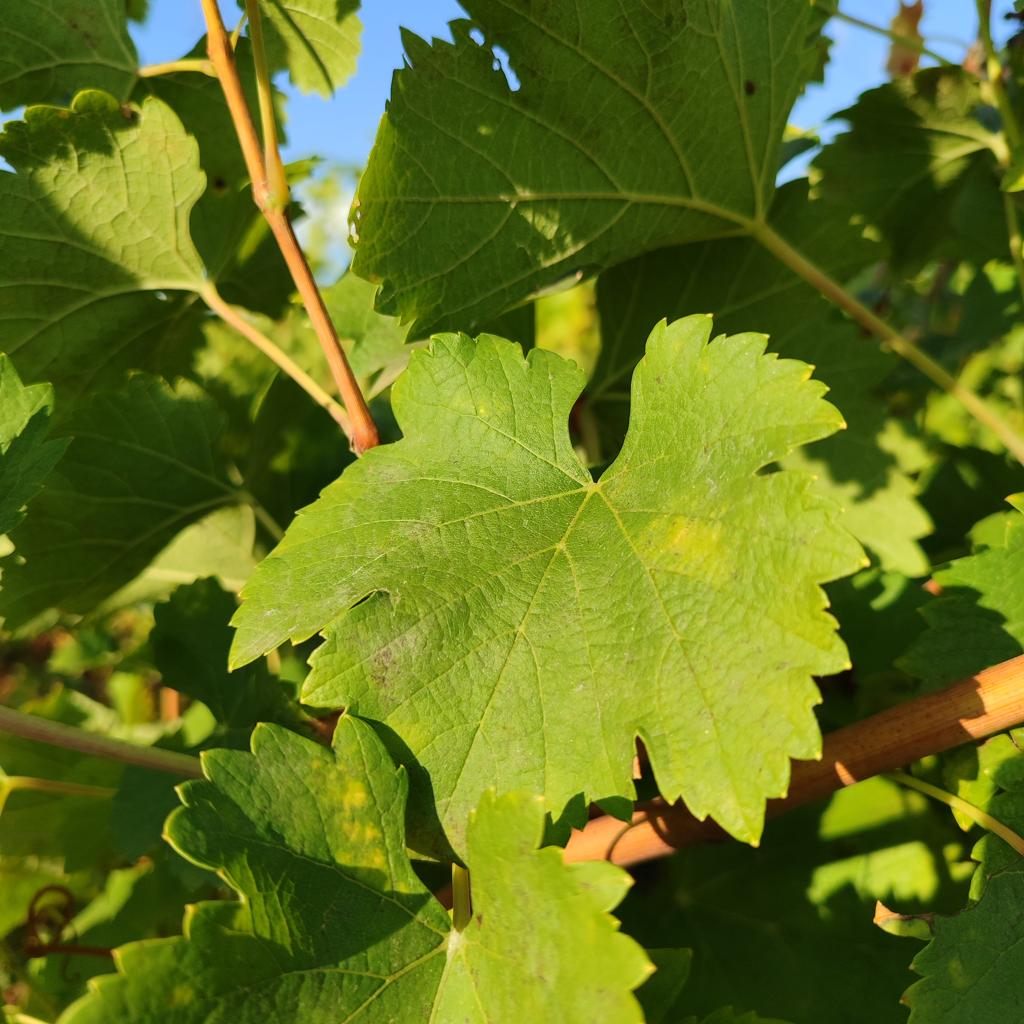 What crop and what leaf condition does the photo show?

grapevine, powdery mildew
